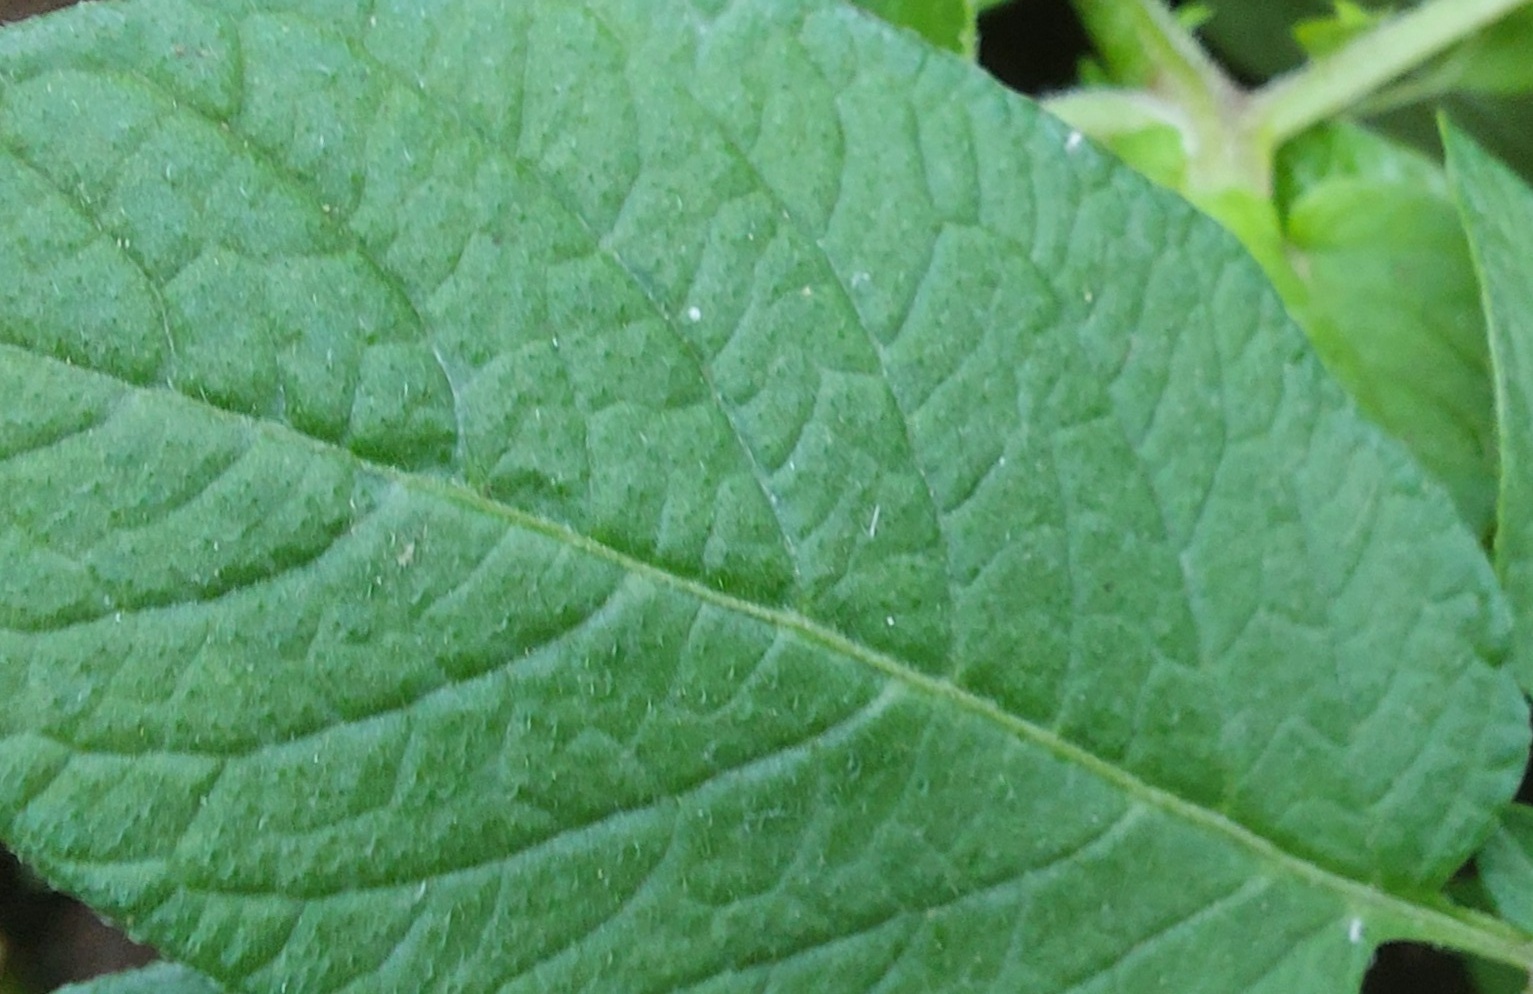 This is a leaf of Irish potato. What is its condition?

healthy
